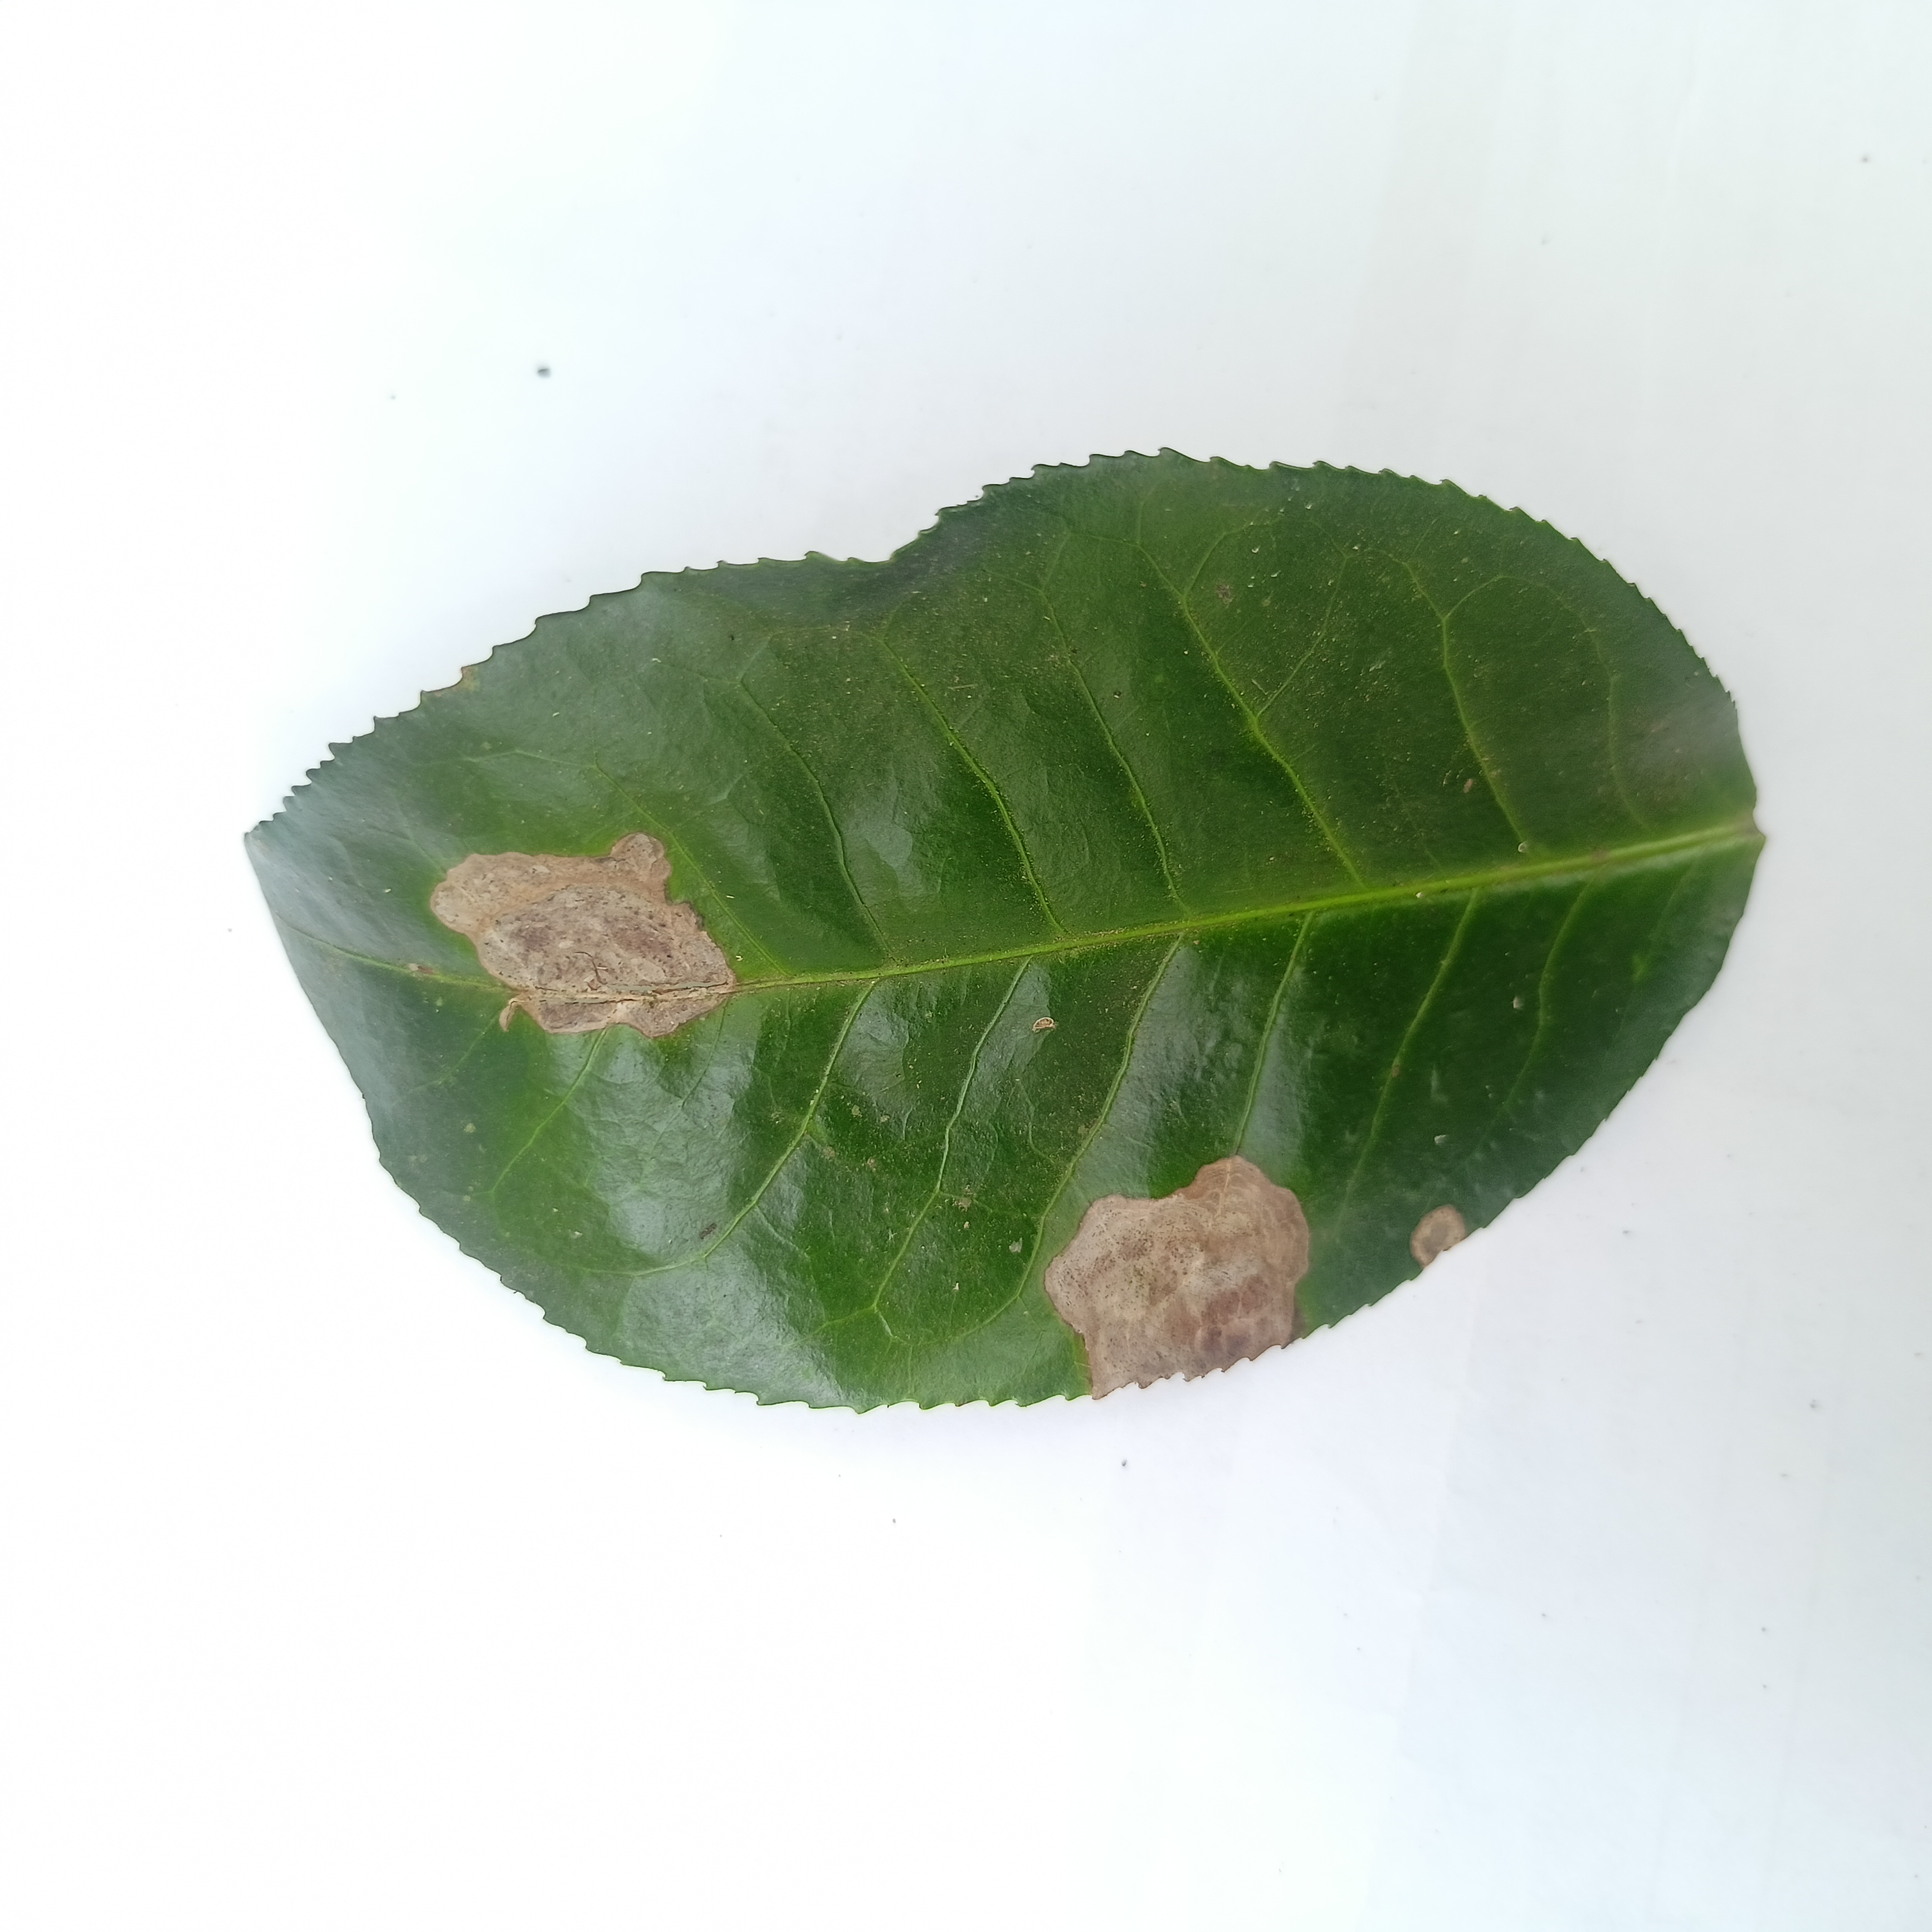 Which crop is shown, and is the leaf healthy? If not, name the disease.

tea, brown blight
